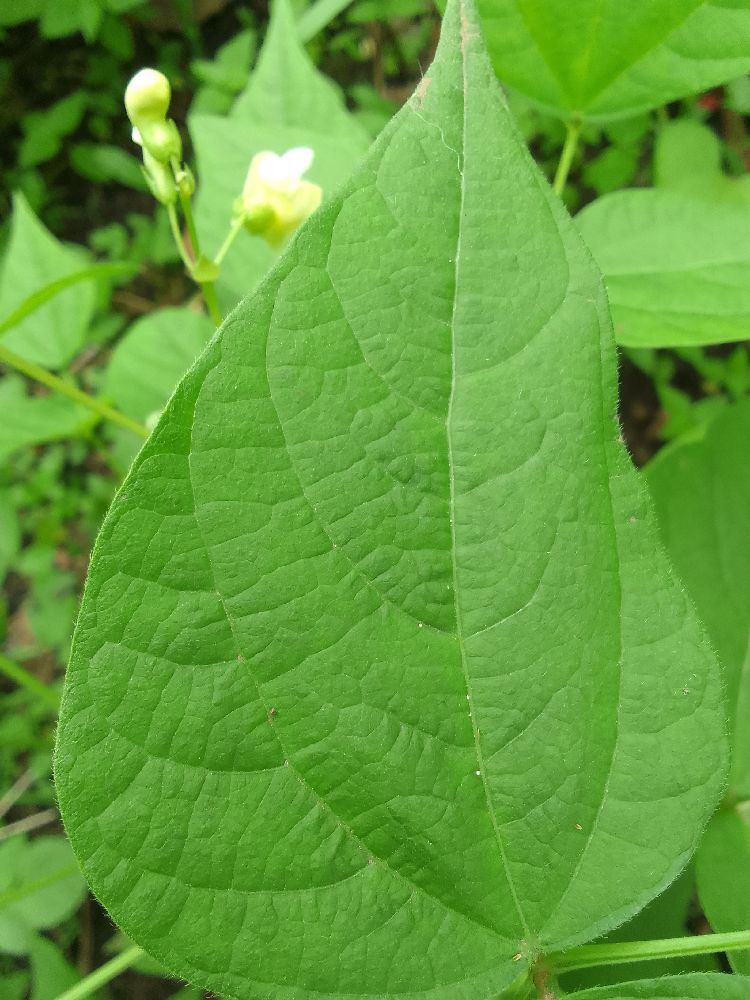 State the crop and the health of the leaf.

common bean, healthy
